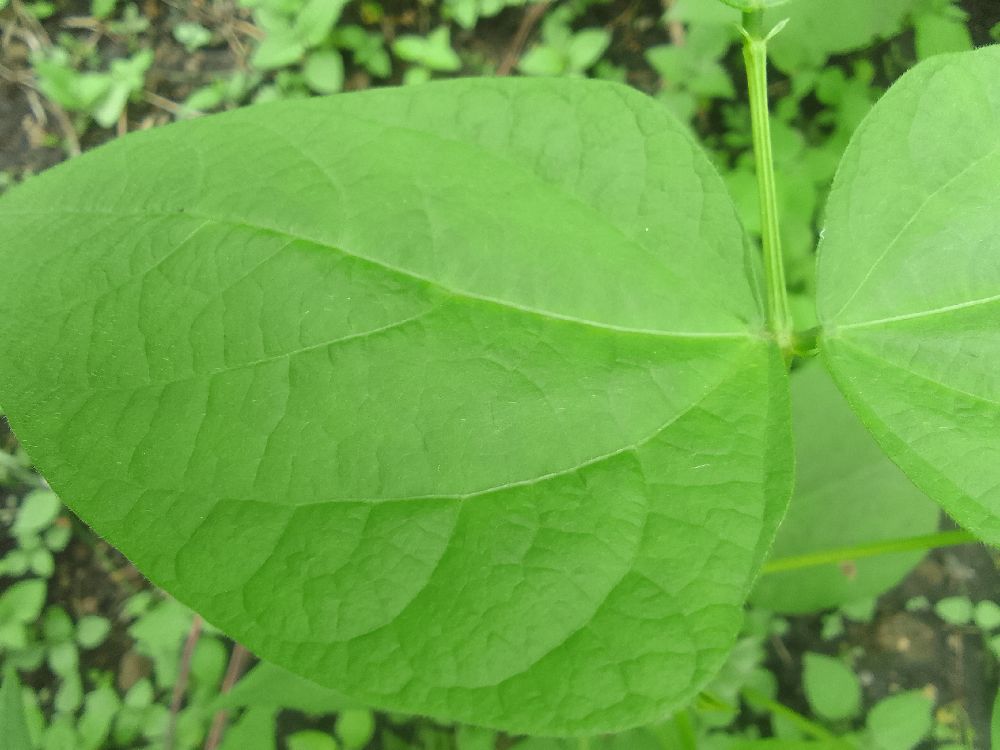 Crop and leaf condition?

common bean, healthy
